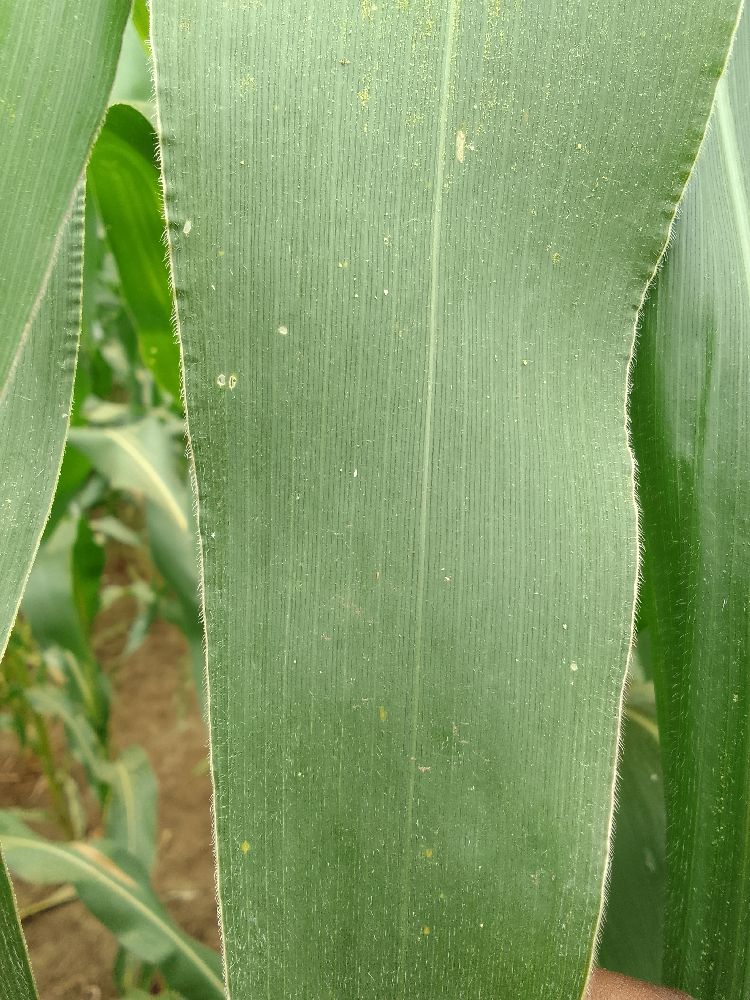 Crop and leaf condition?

maize, healthy
